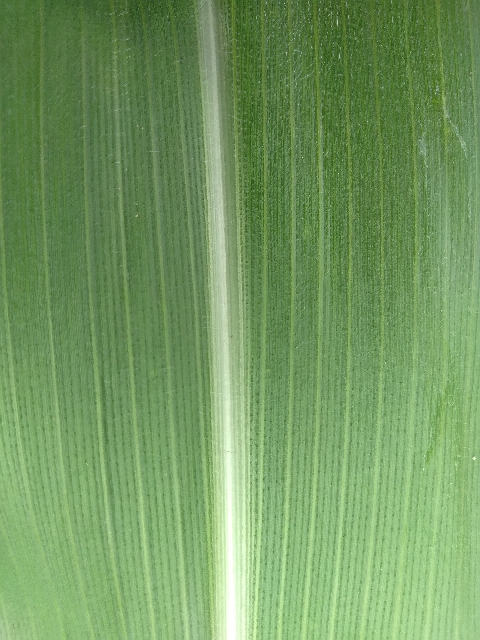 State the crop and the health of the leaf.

maize, healthy
